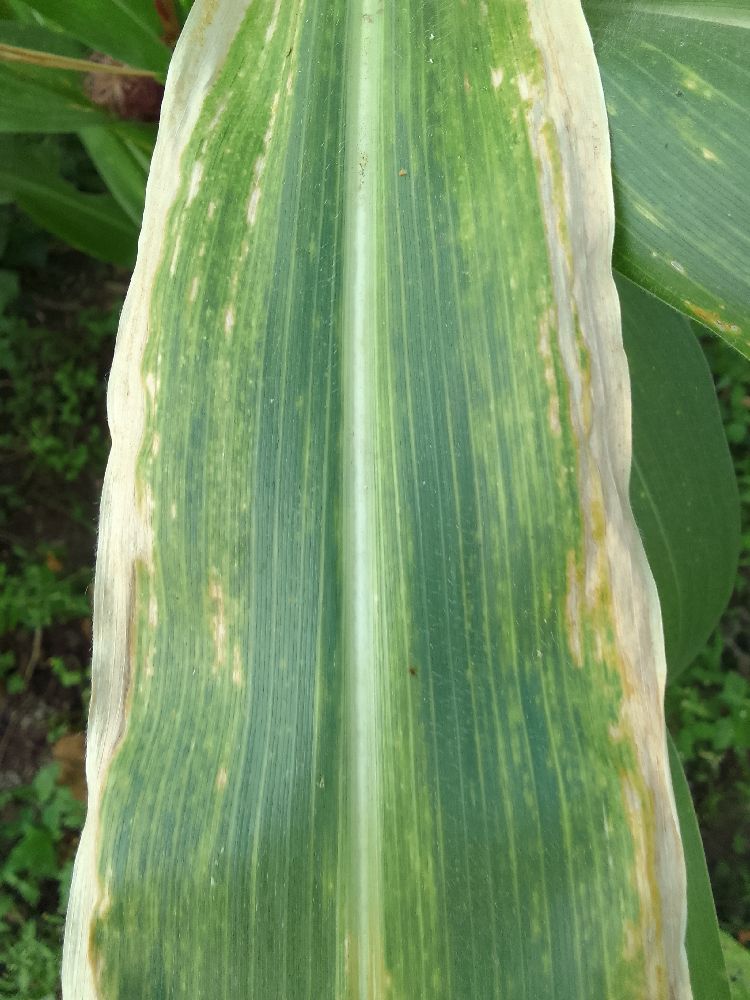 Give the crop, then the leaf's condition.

maize, maize lethal necrosis
